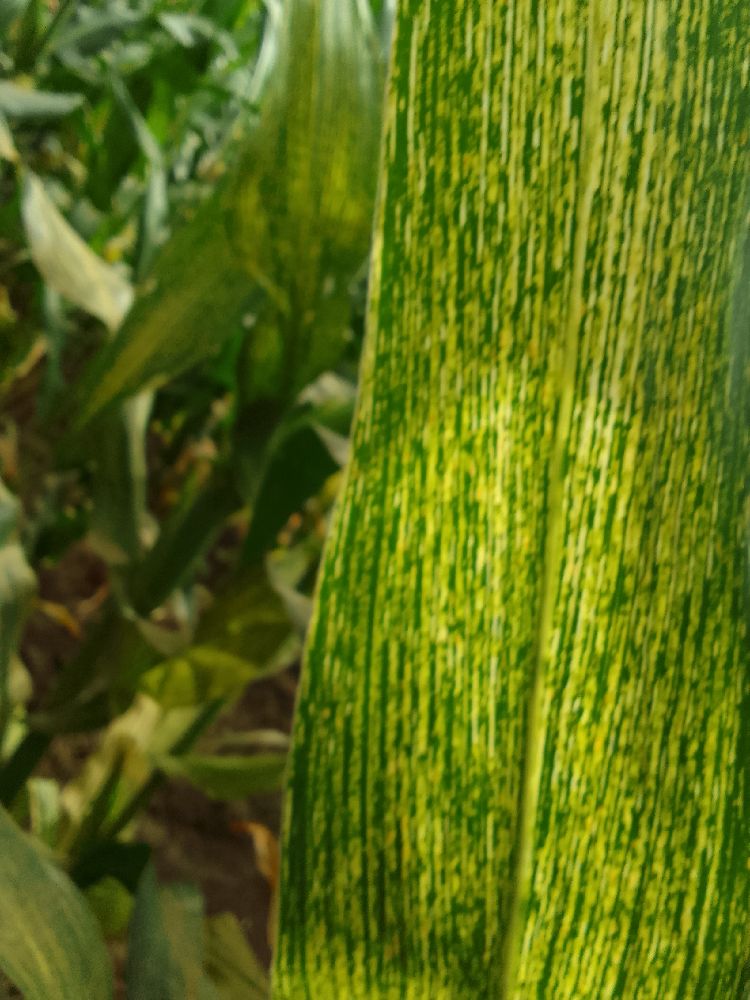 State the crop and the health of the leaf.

maize, maize streak virus
